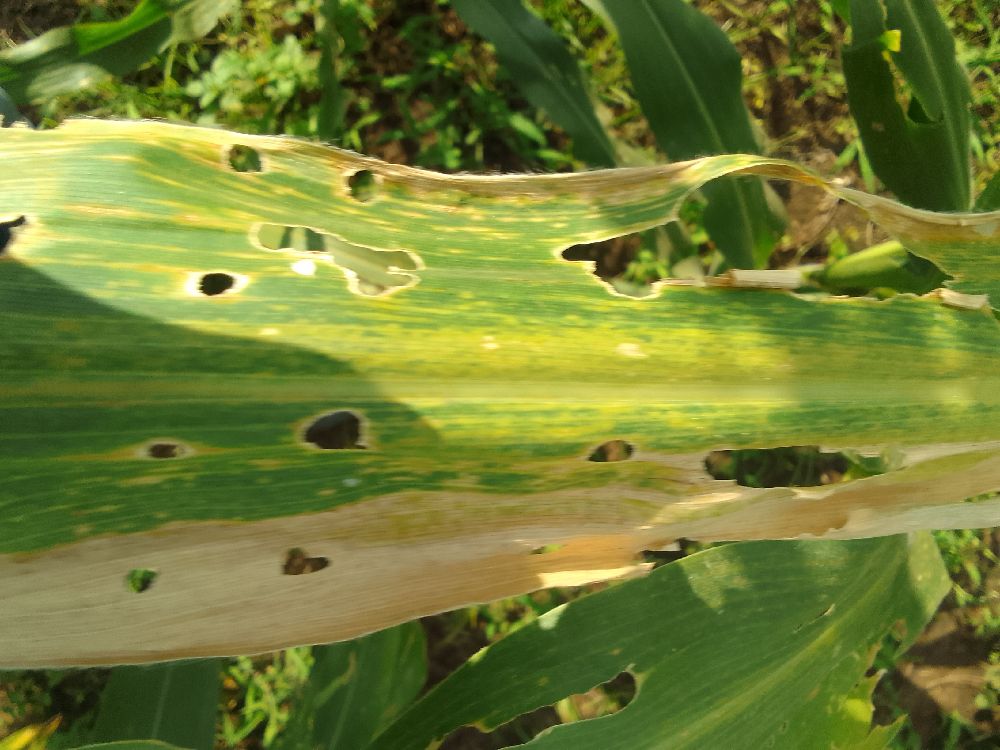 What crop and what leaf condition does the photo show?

maize, maize lethal necrosis
